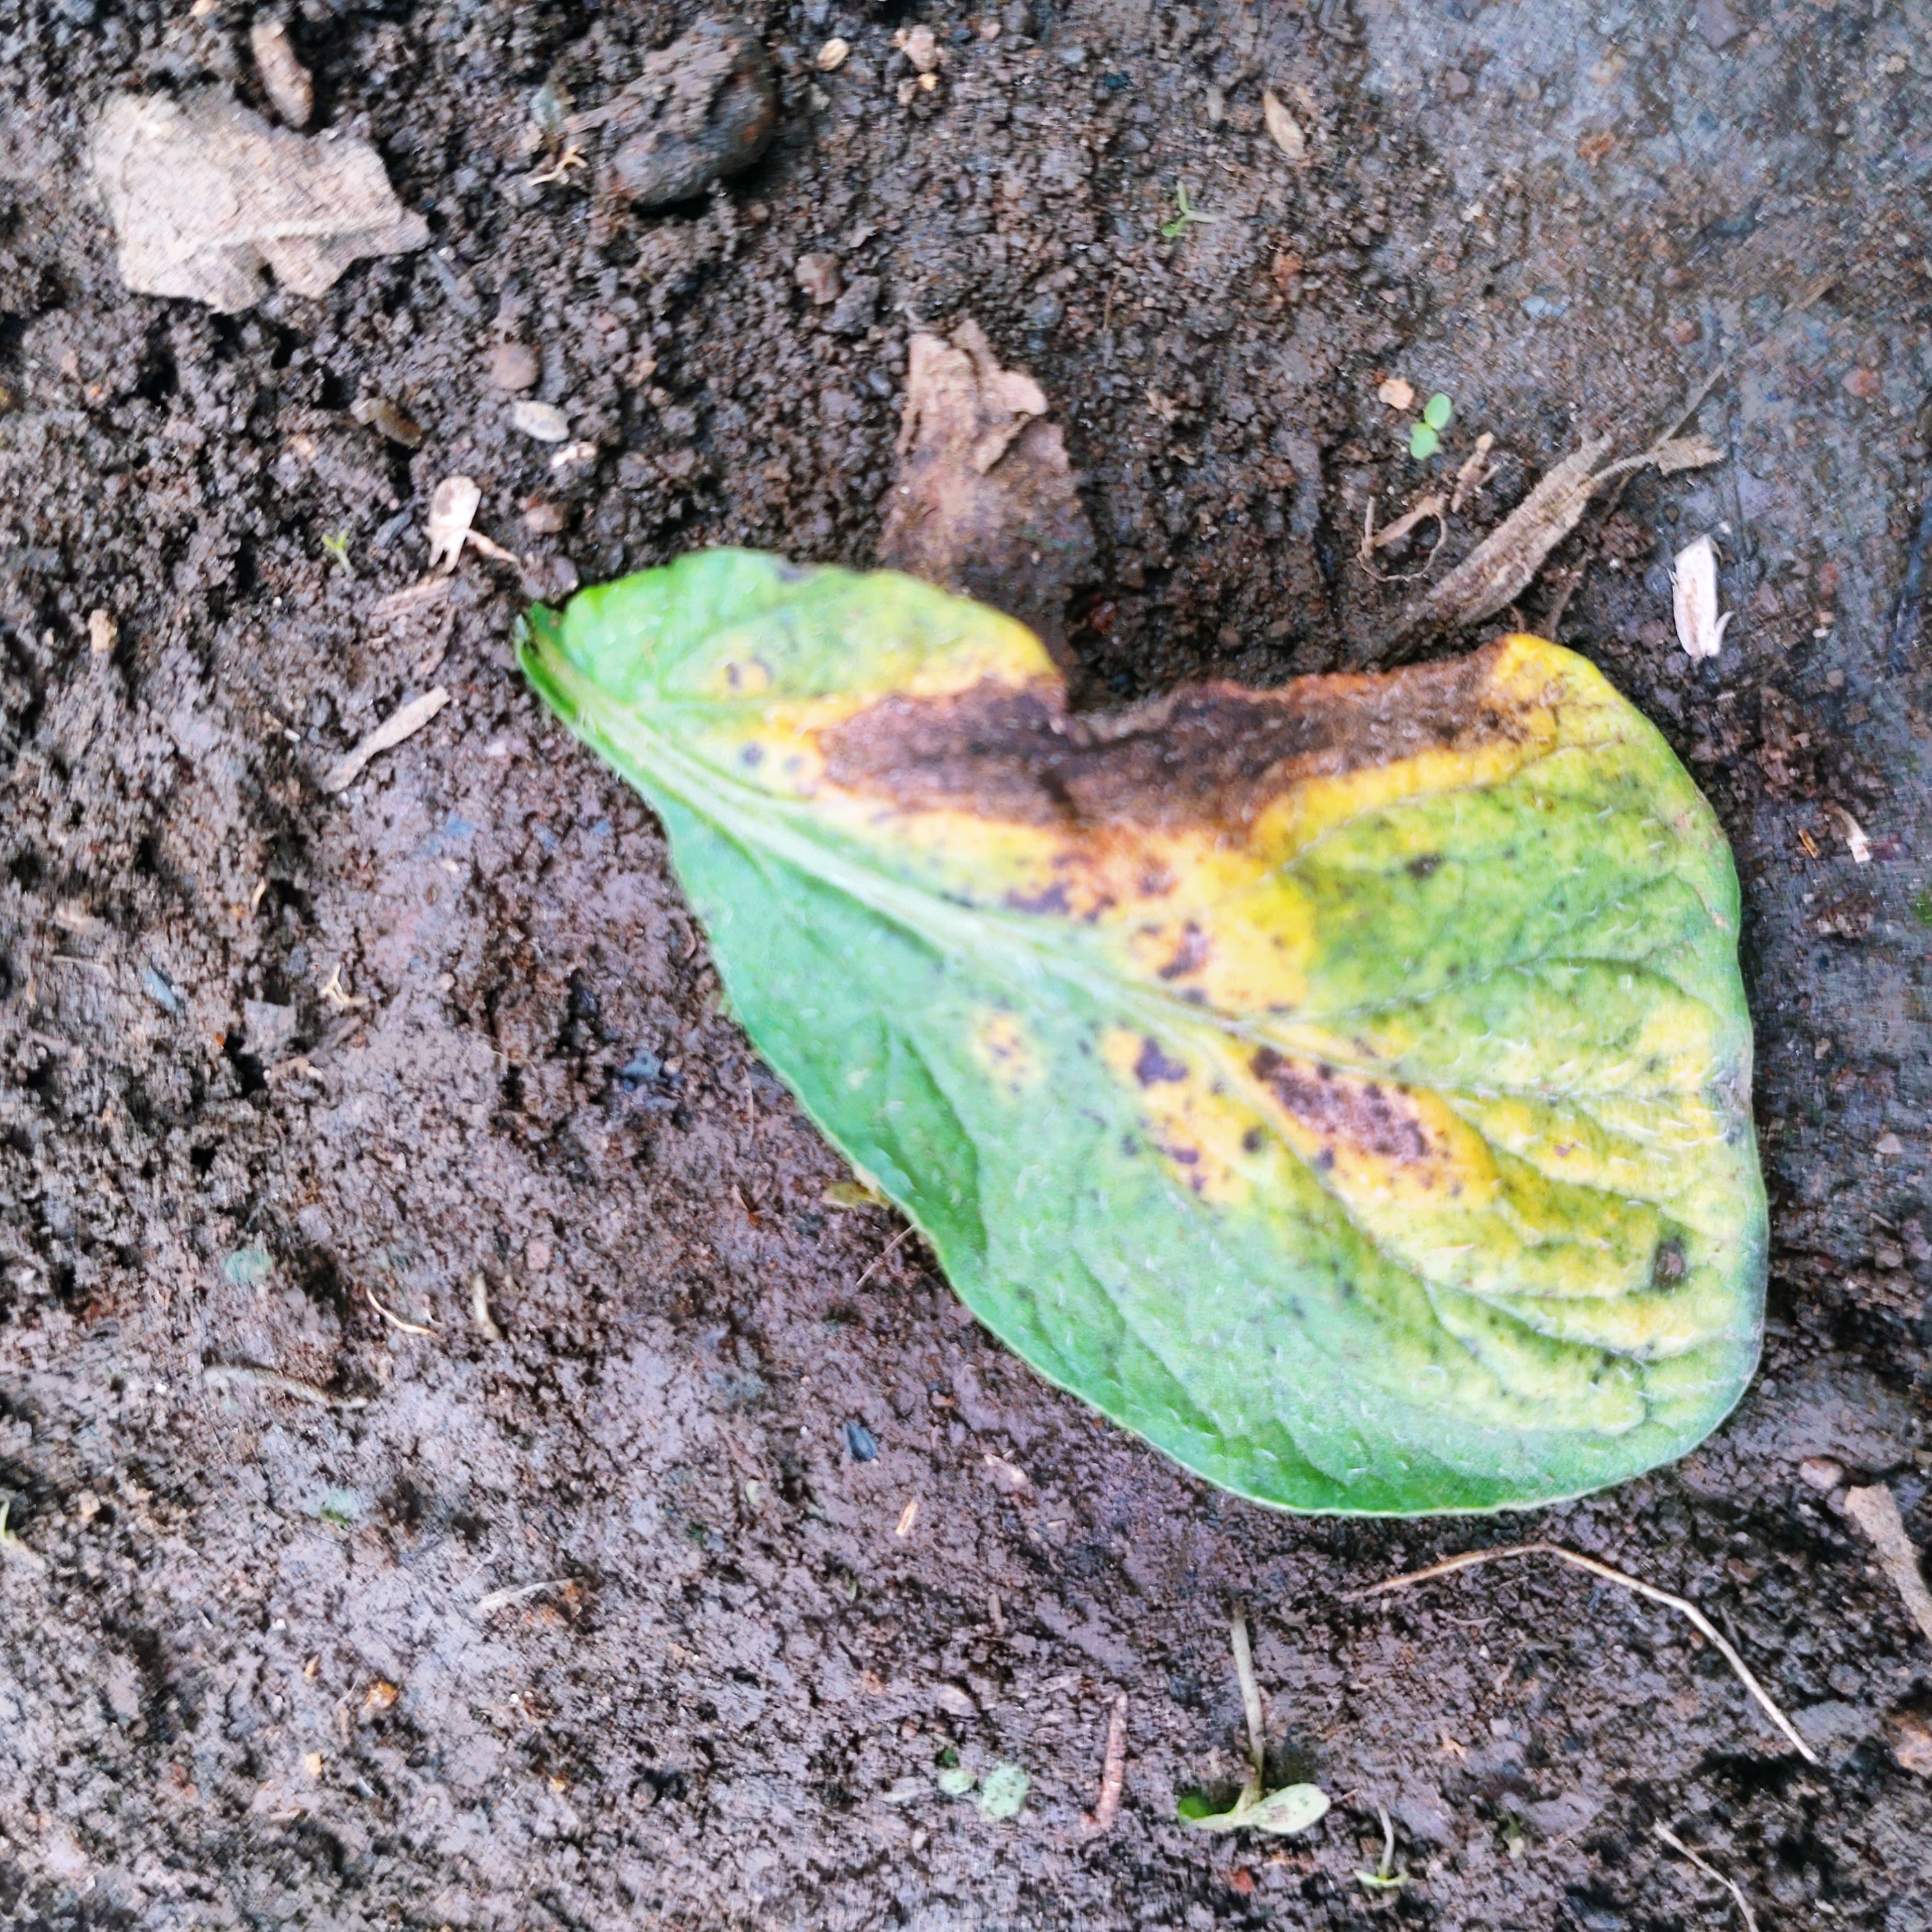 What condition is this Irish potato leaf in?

late blight
